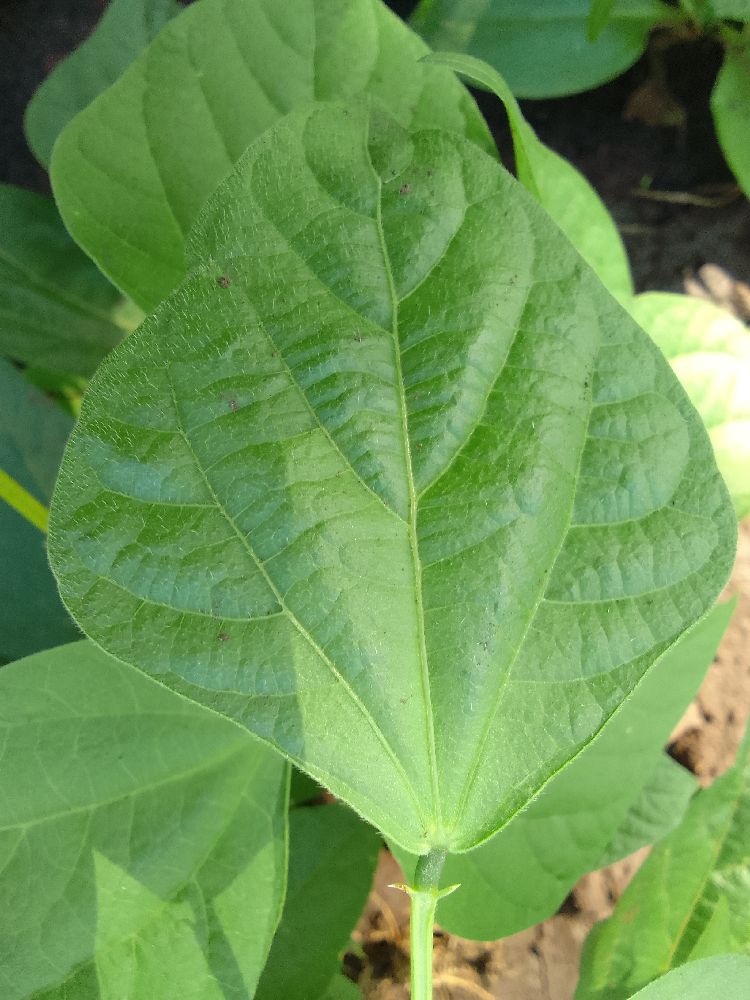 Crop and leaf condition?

common bean, healthy
